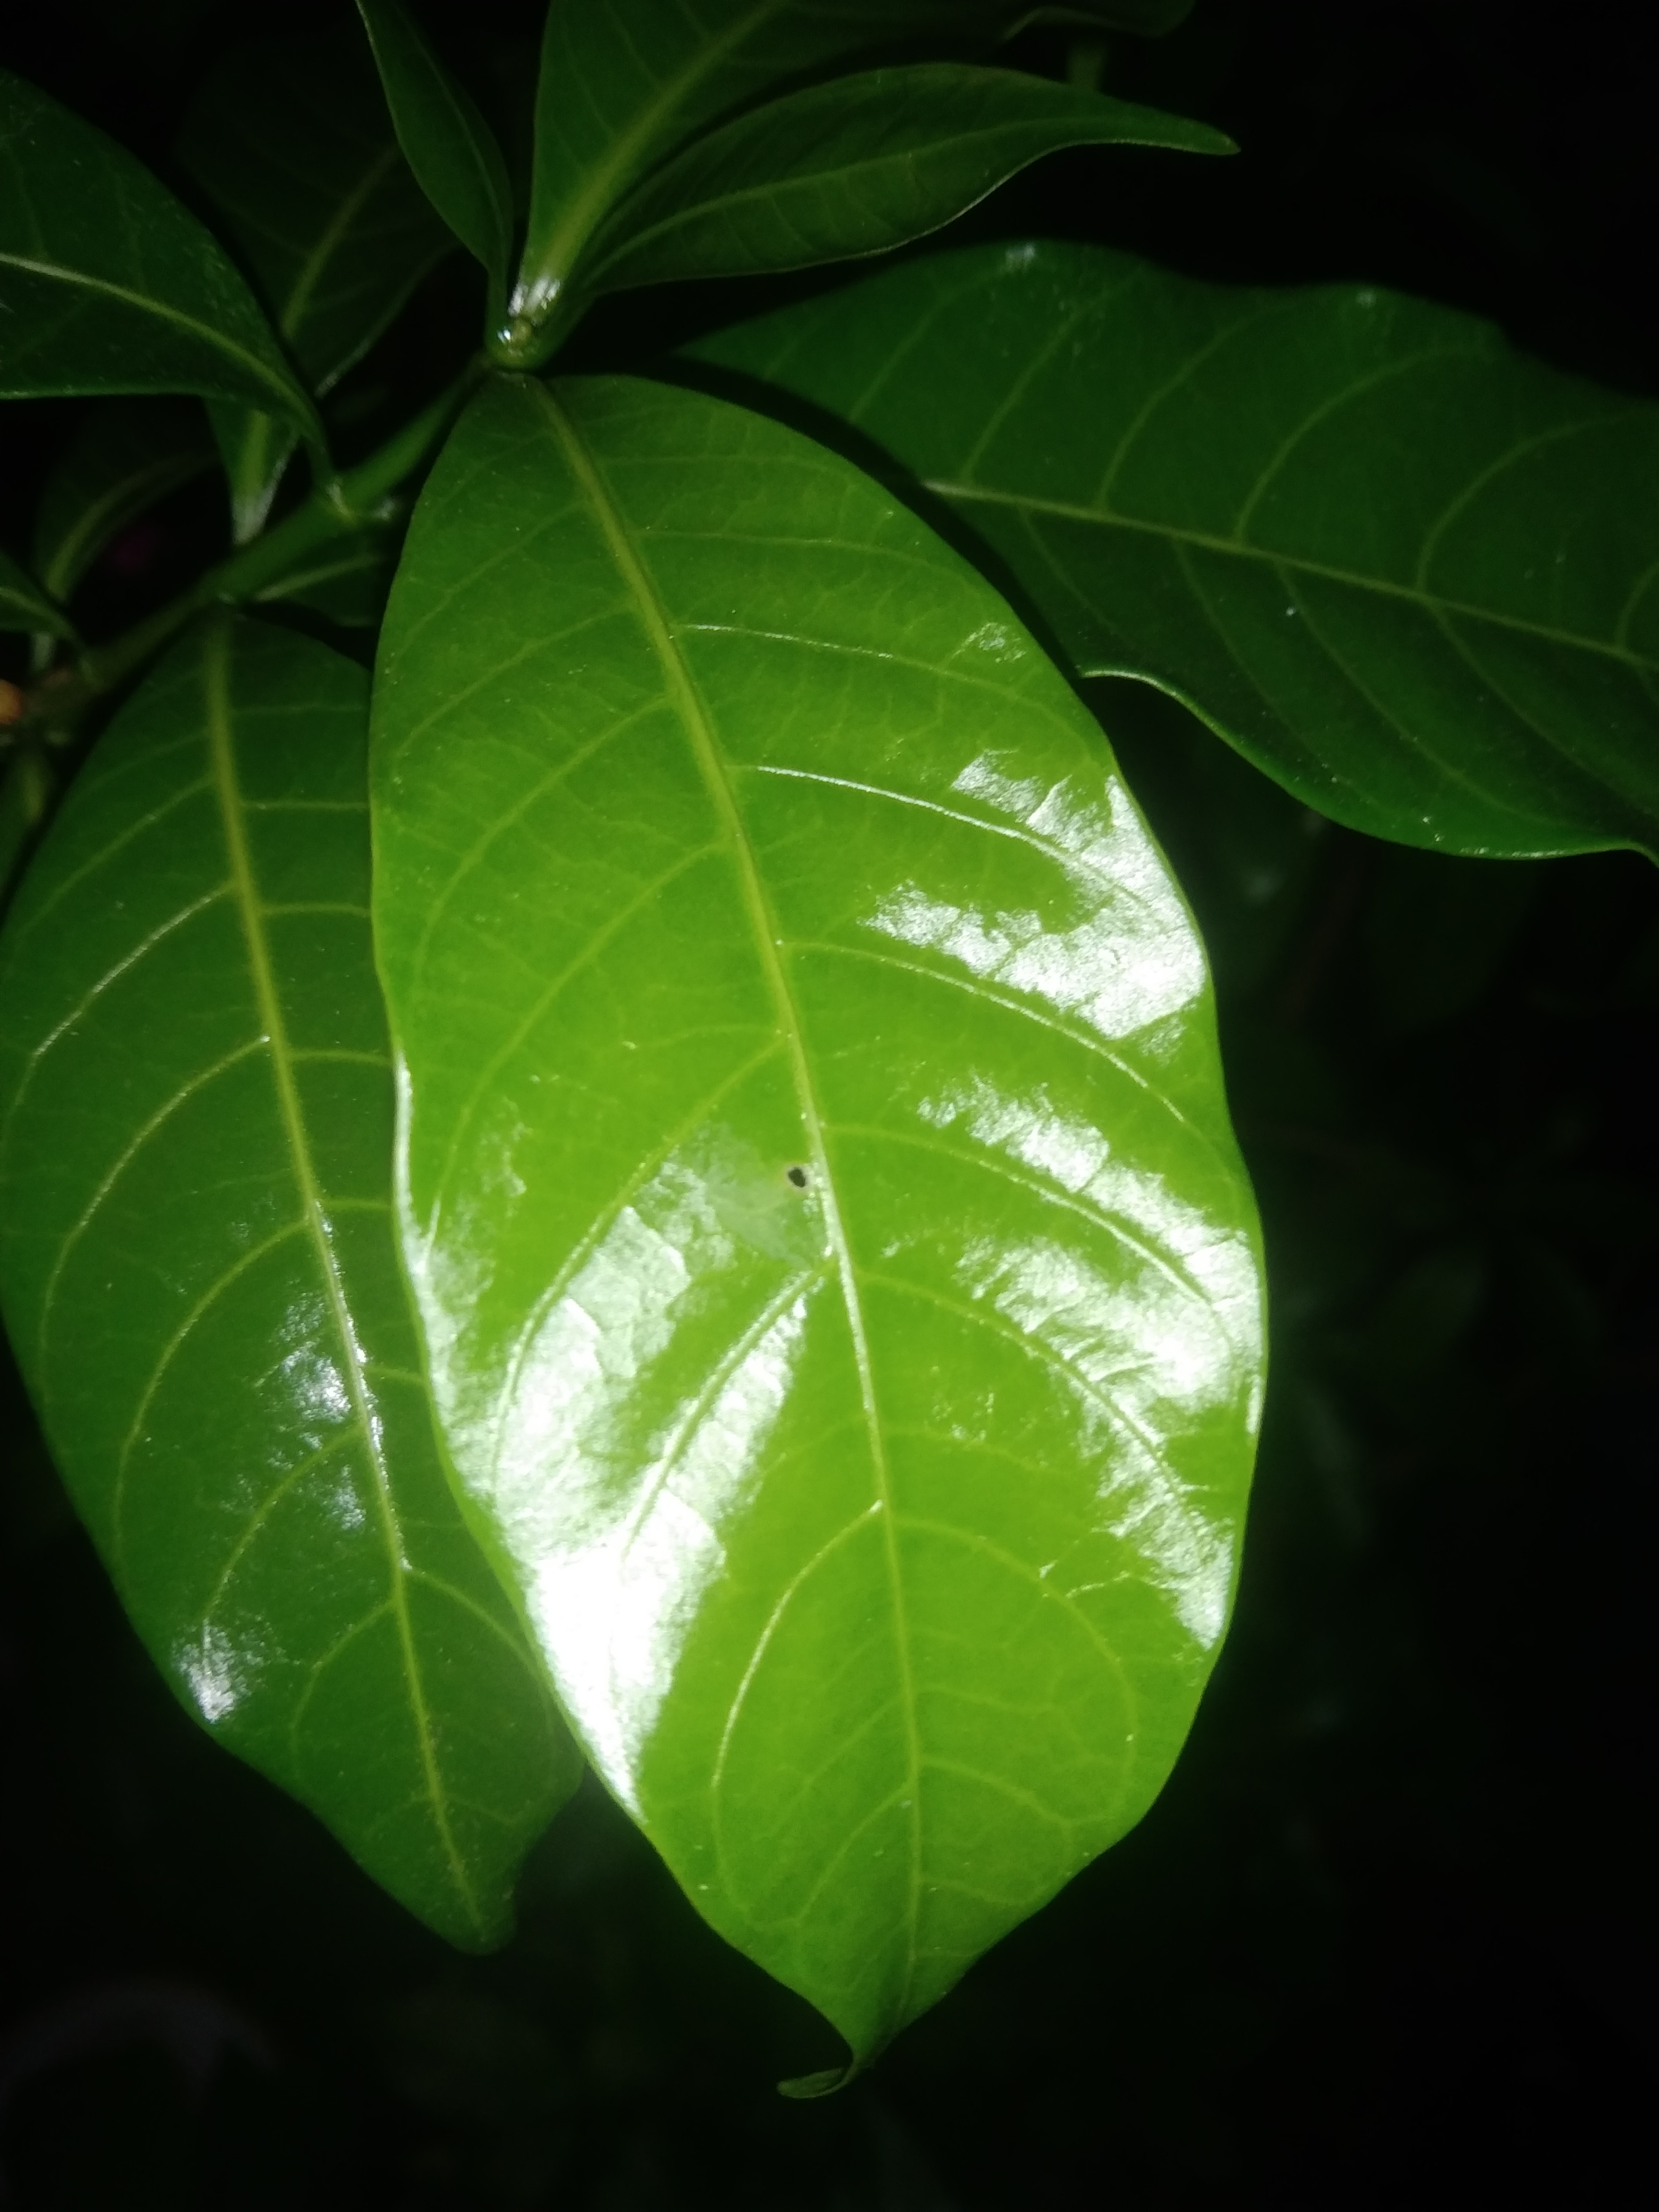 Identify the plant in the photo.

togor
